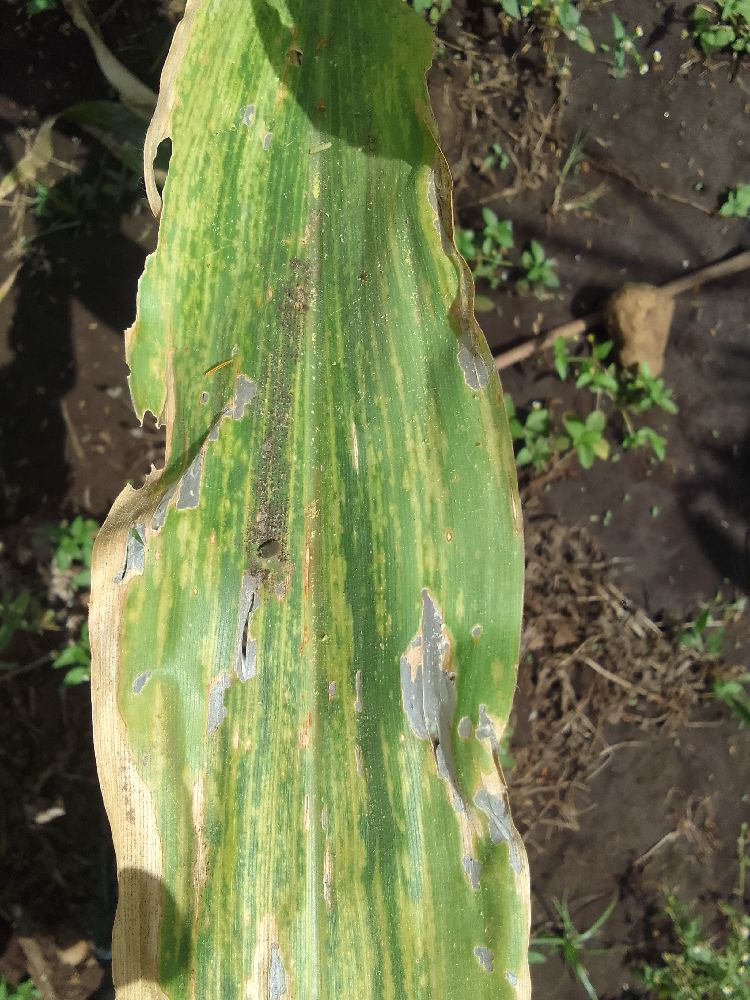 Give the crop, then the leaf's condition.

maize, maize lethal necrosis
